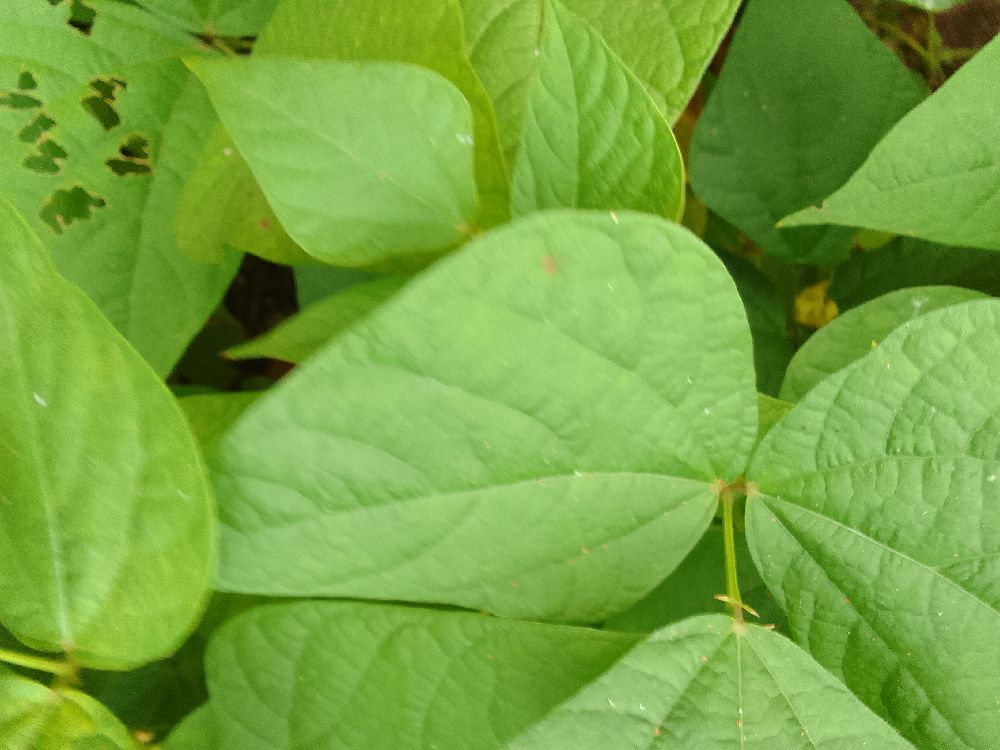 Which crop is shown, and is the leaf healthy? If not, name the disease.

common bean, healthy
